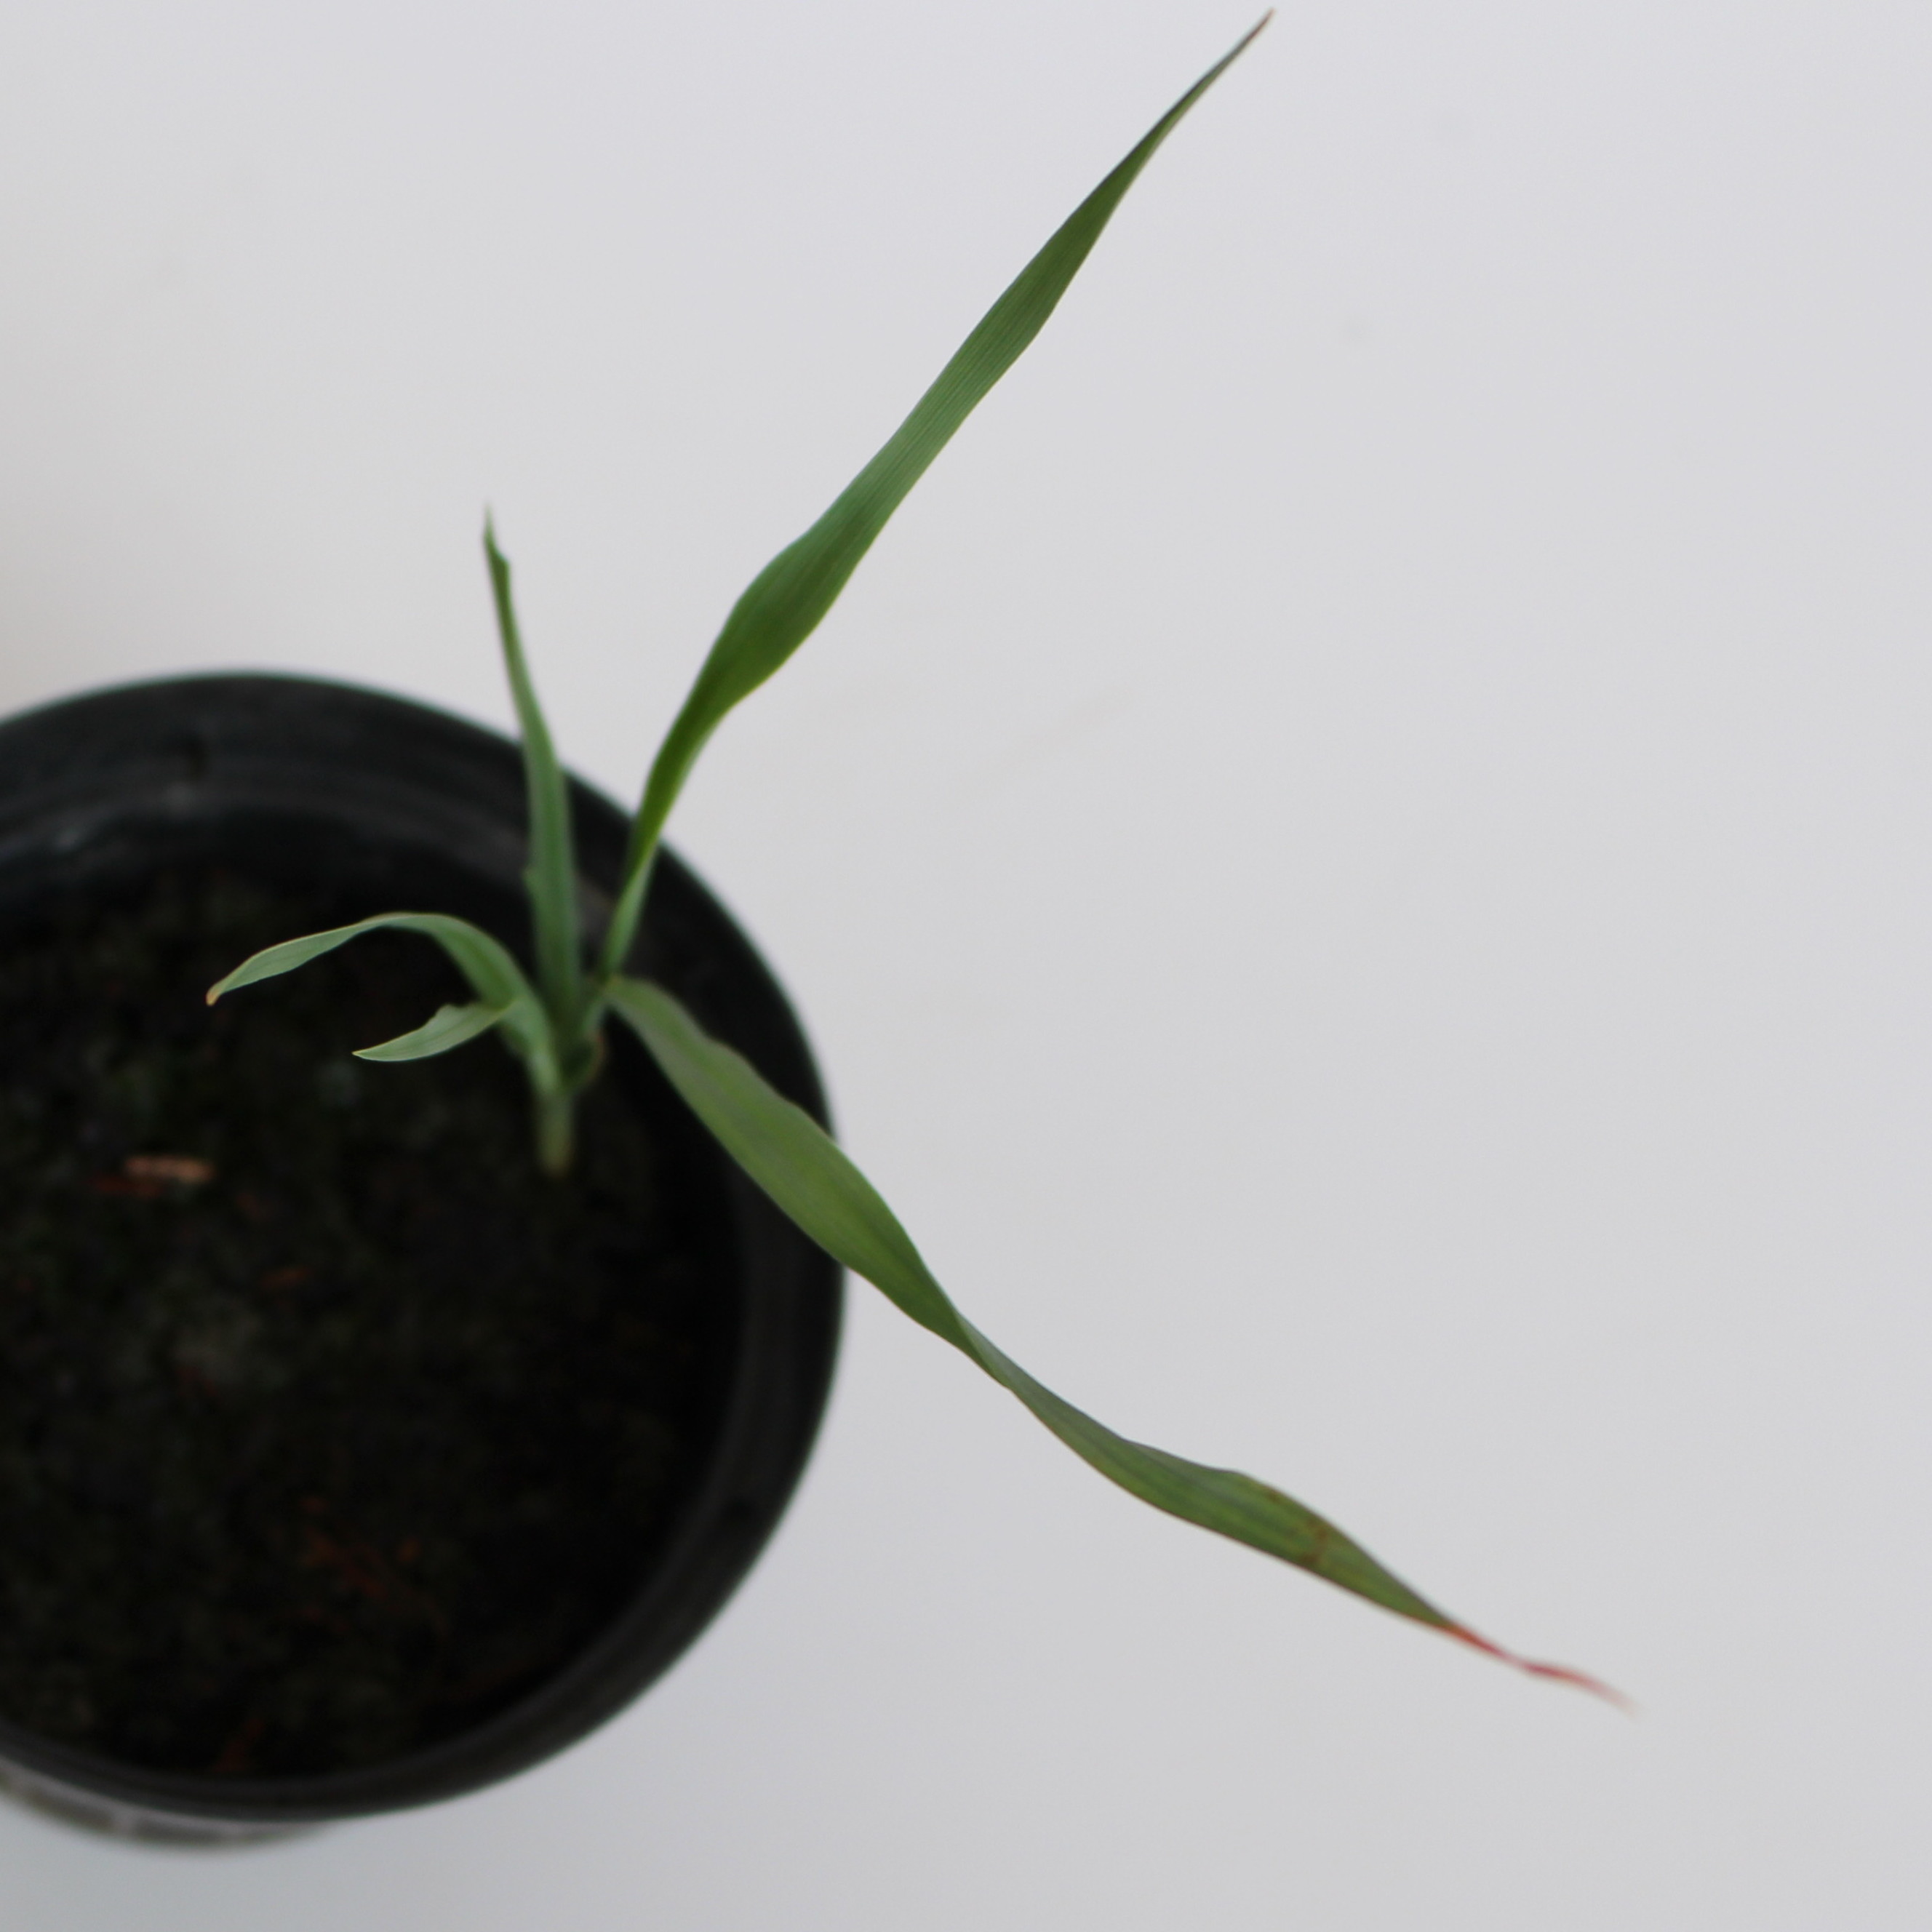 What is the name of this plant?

Avena sterilis
